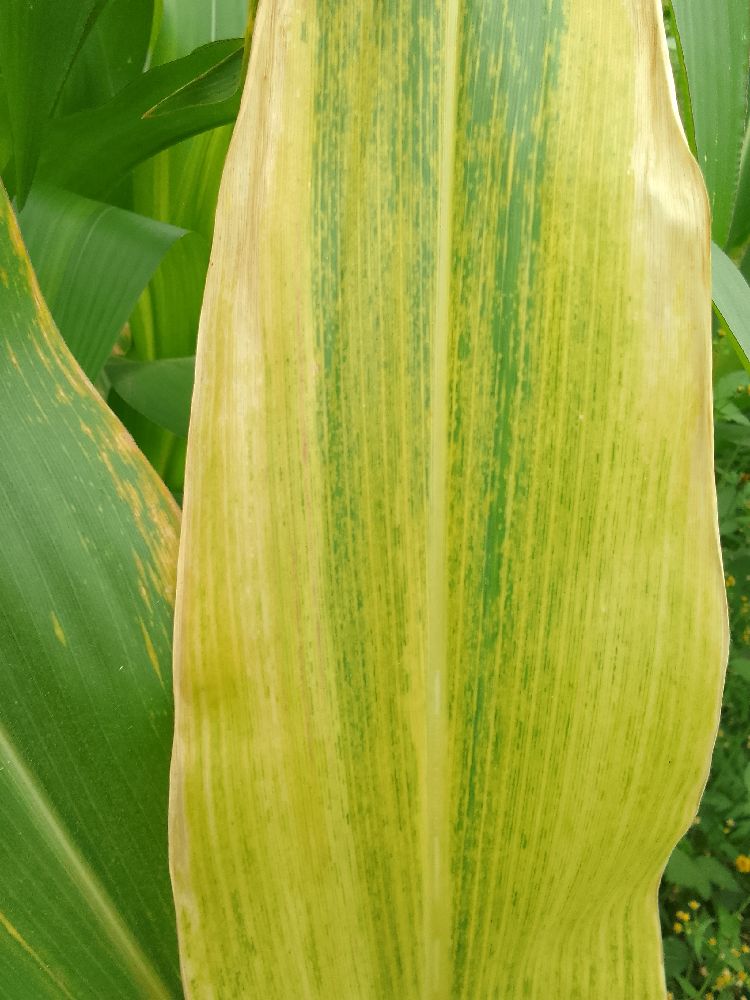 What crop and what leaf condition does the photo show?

maize, maize lethal necrosis
